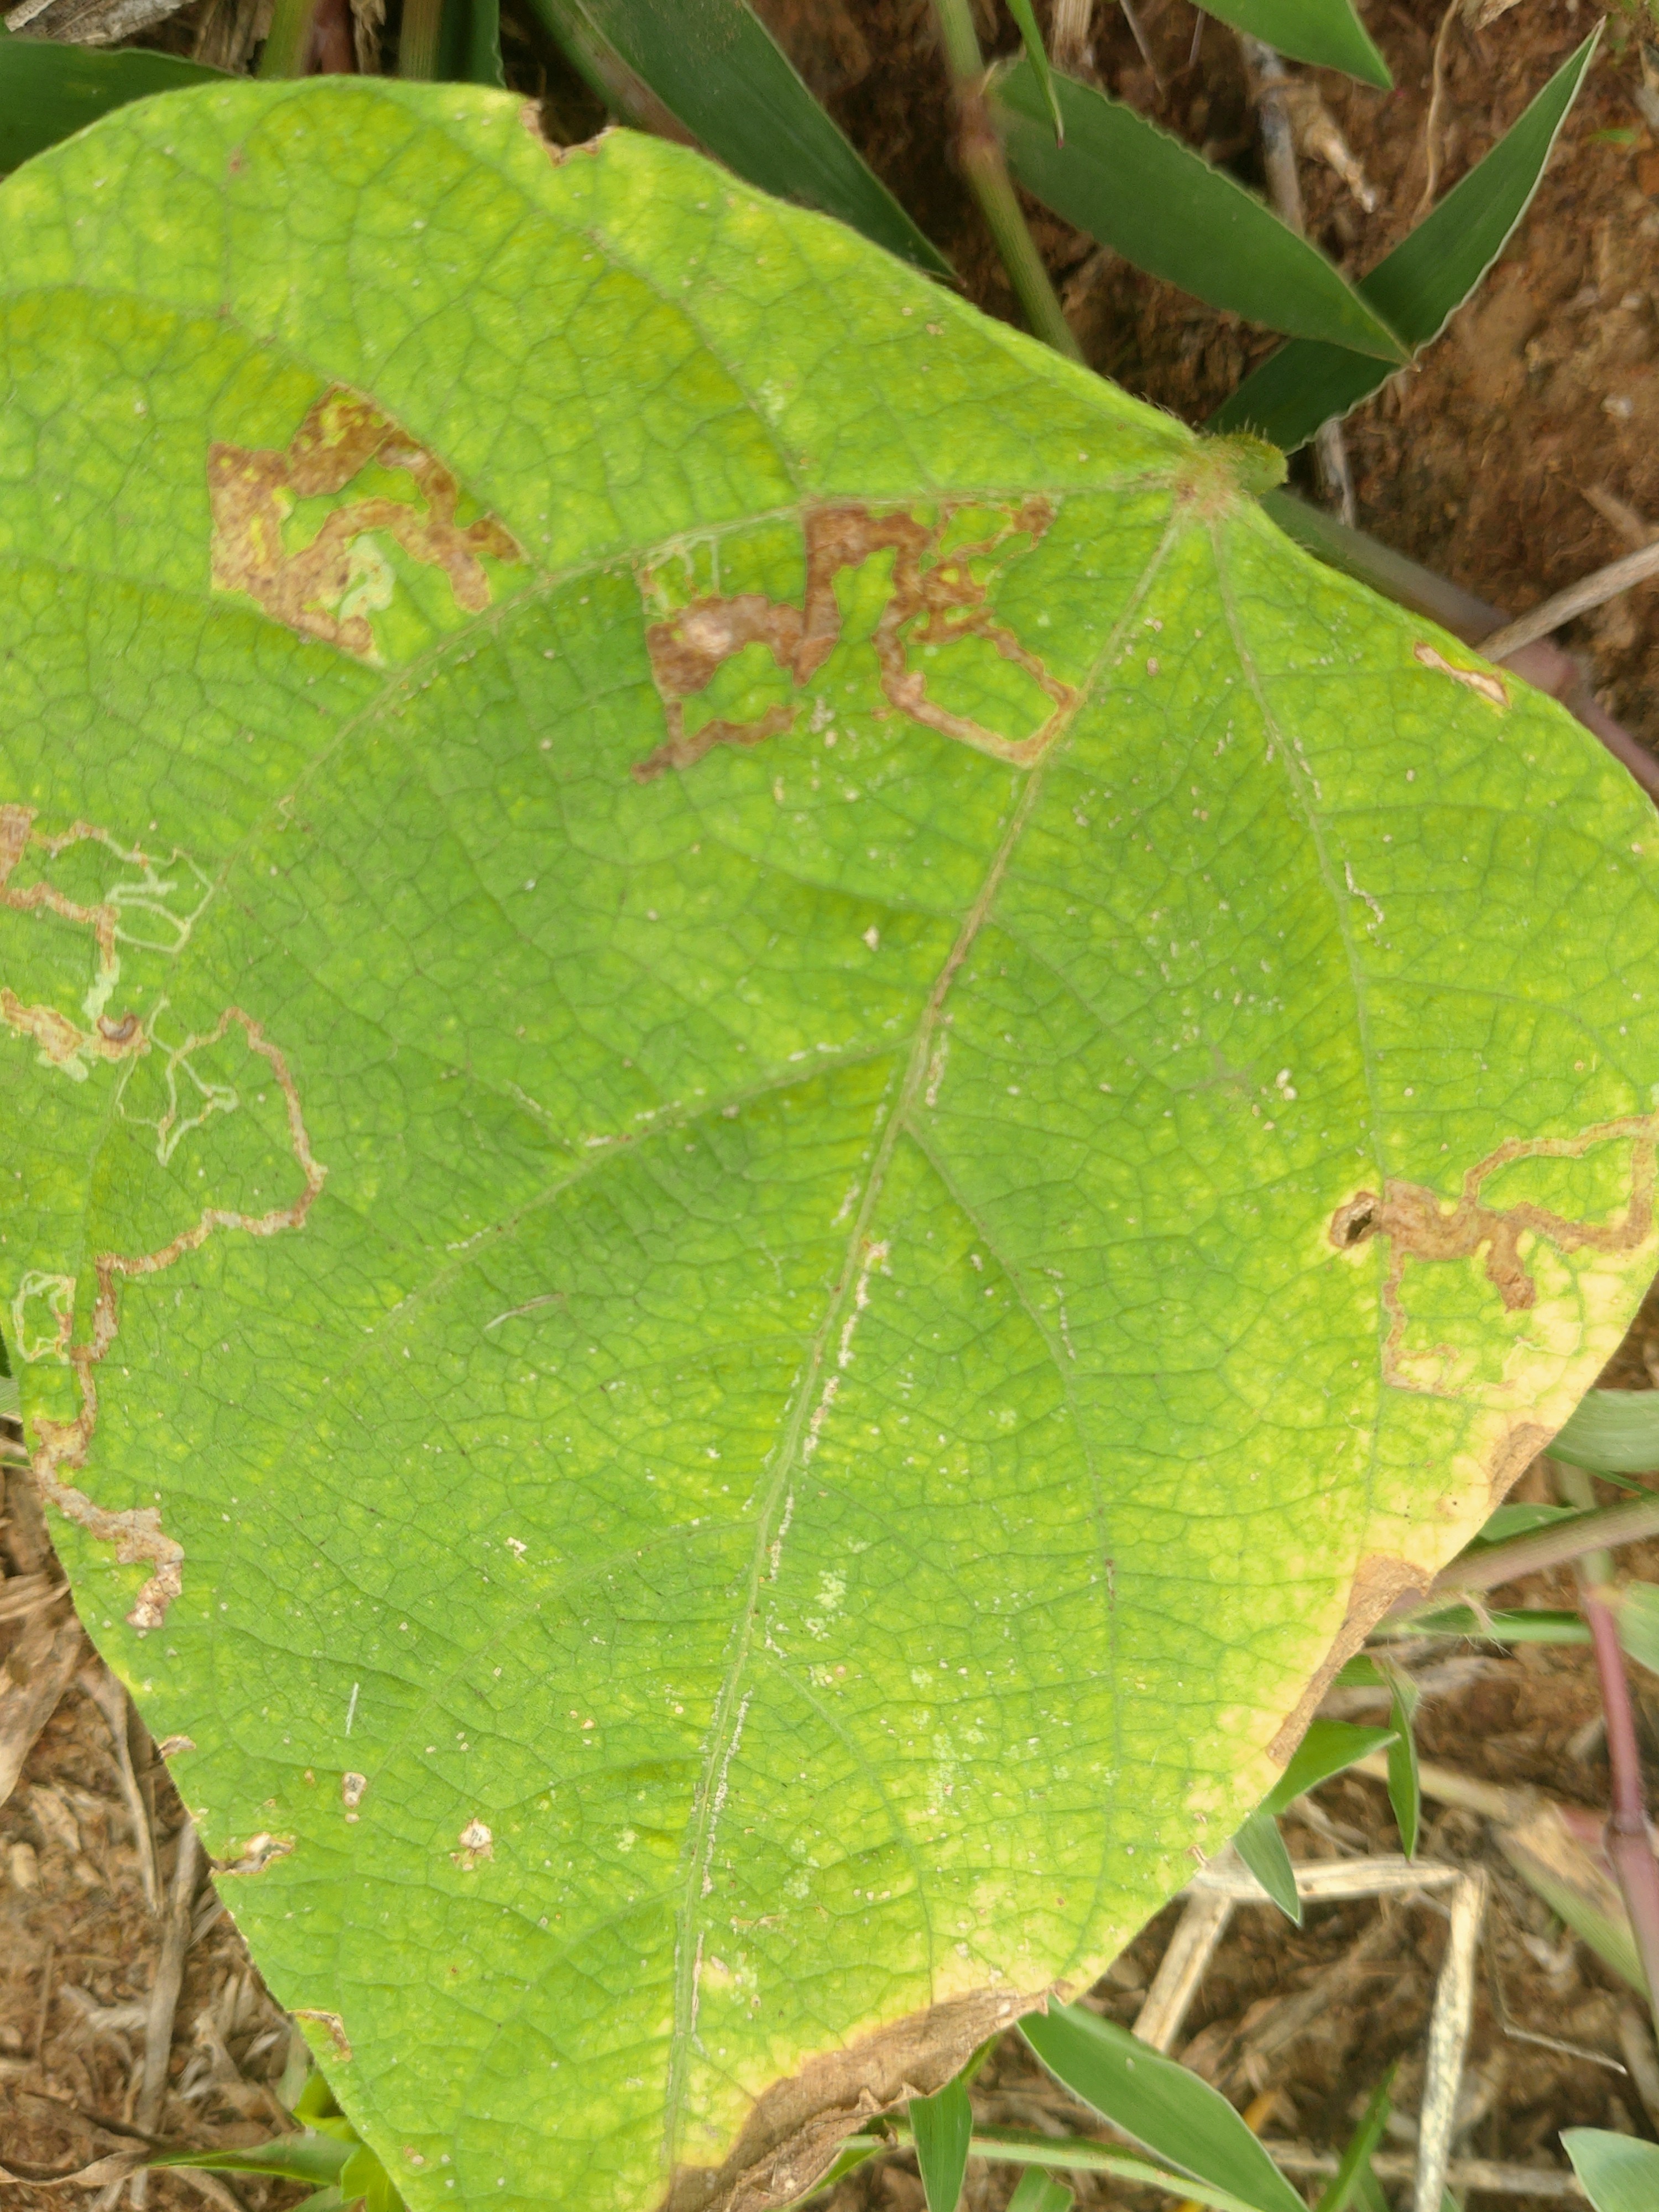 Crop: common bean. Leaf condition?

rust
